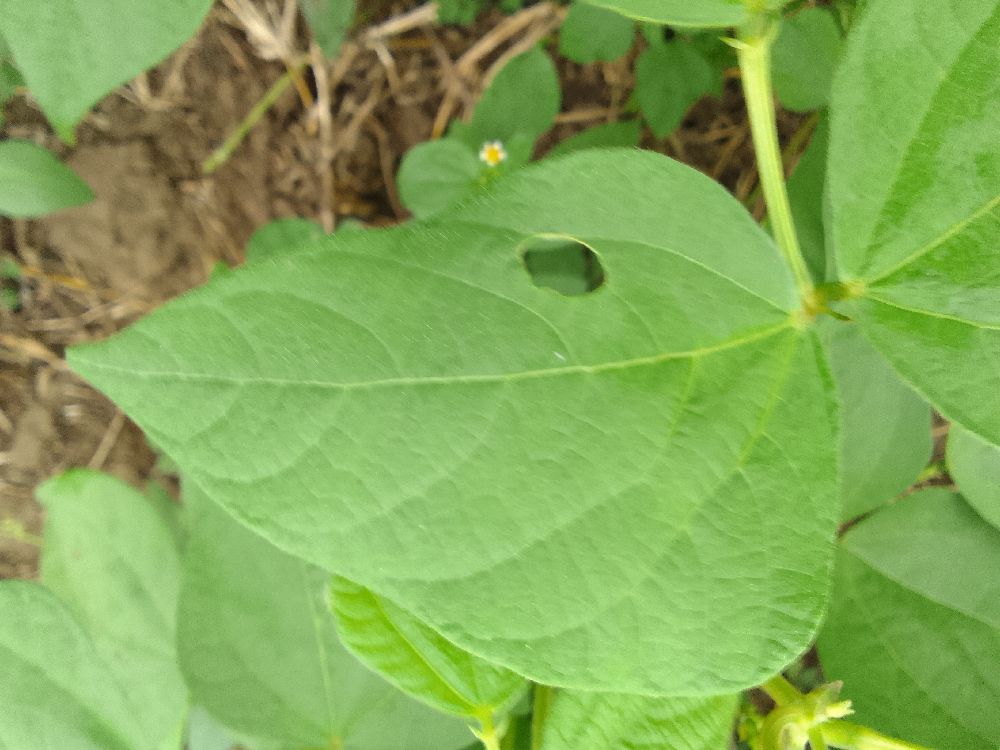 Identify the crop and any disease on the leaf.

common bean, healthy
